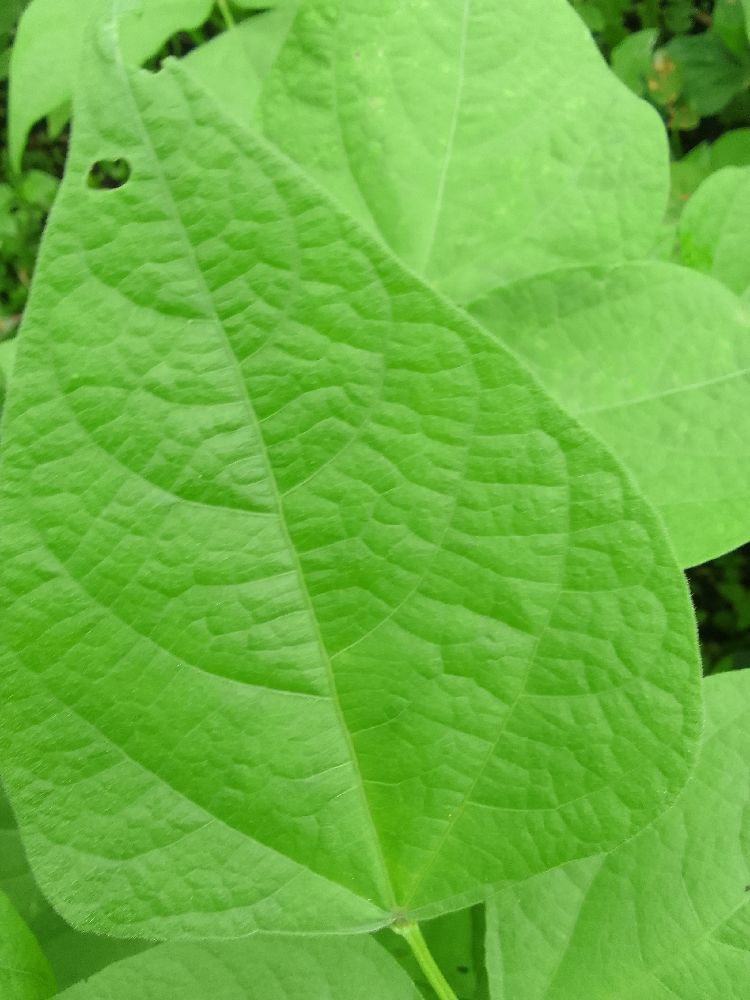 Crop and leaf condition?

common bean, healthy
